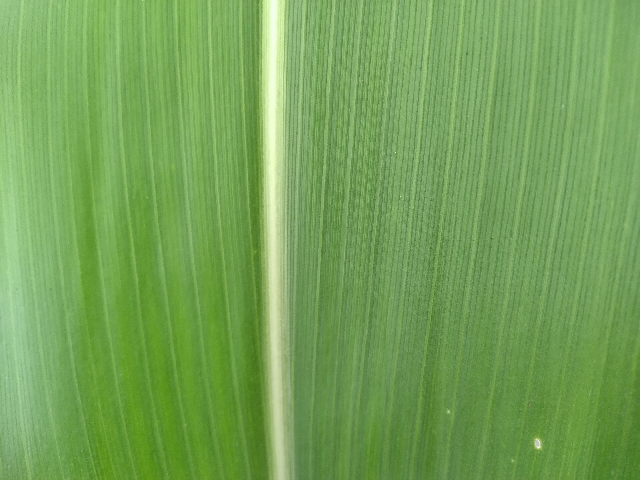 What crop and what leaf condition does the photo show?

maize, healthy
